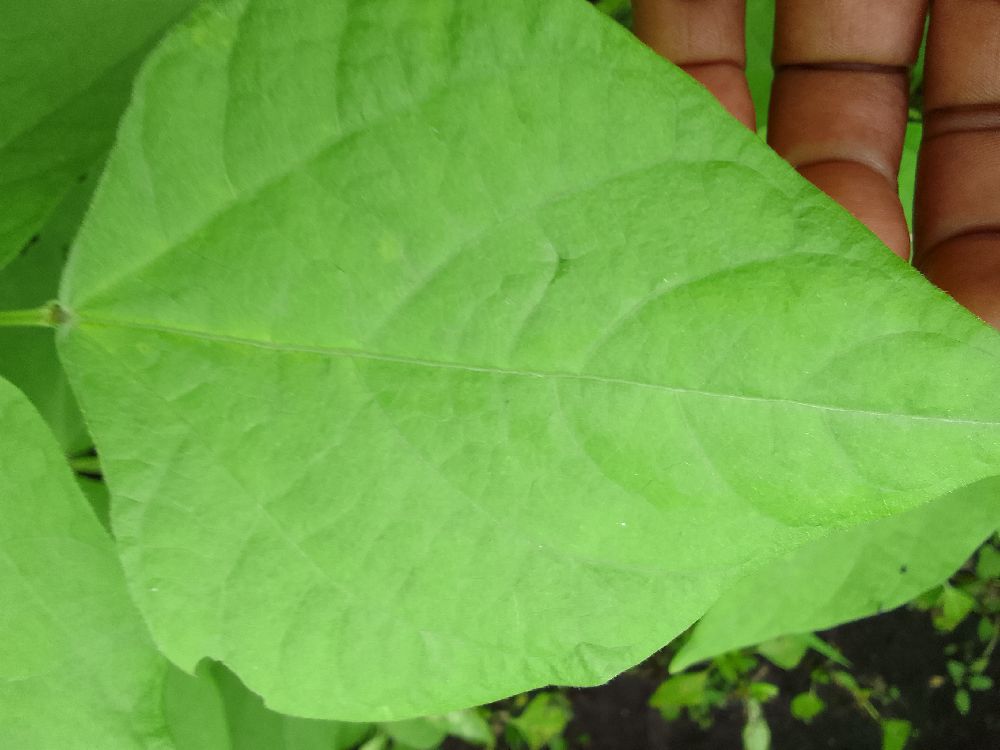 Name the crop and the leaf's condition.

common bean, healthy
